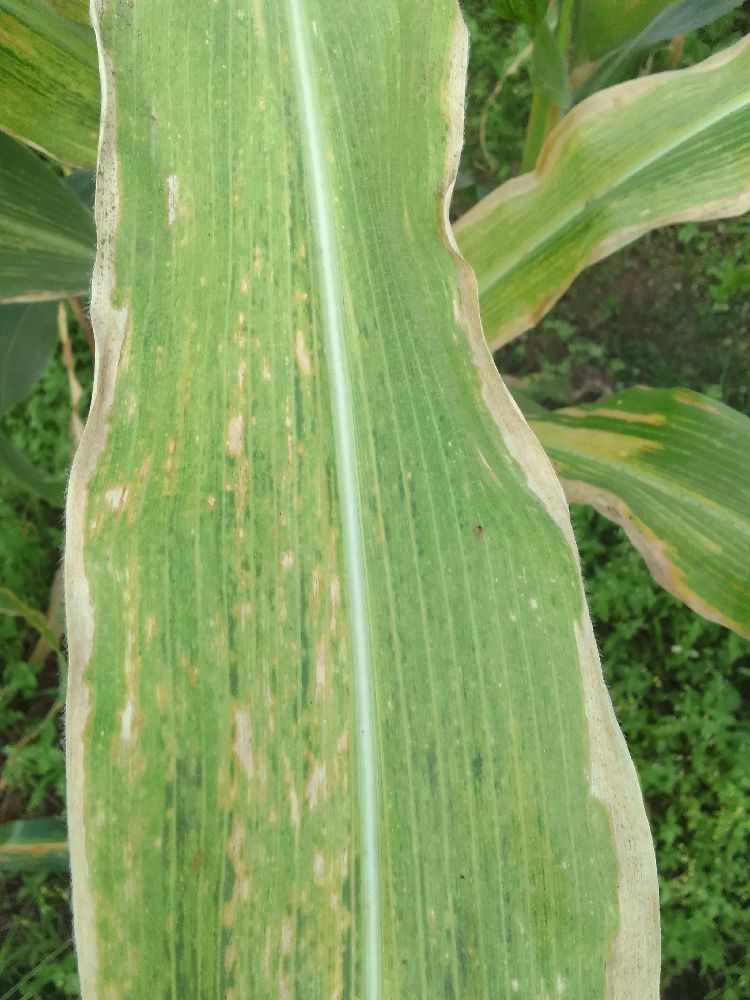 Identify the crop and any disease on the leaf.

maize, maize lethal necrosis
